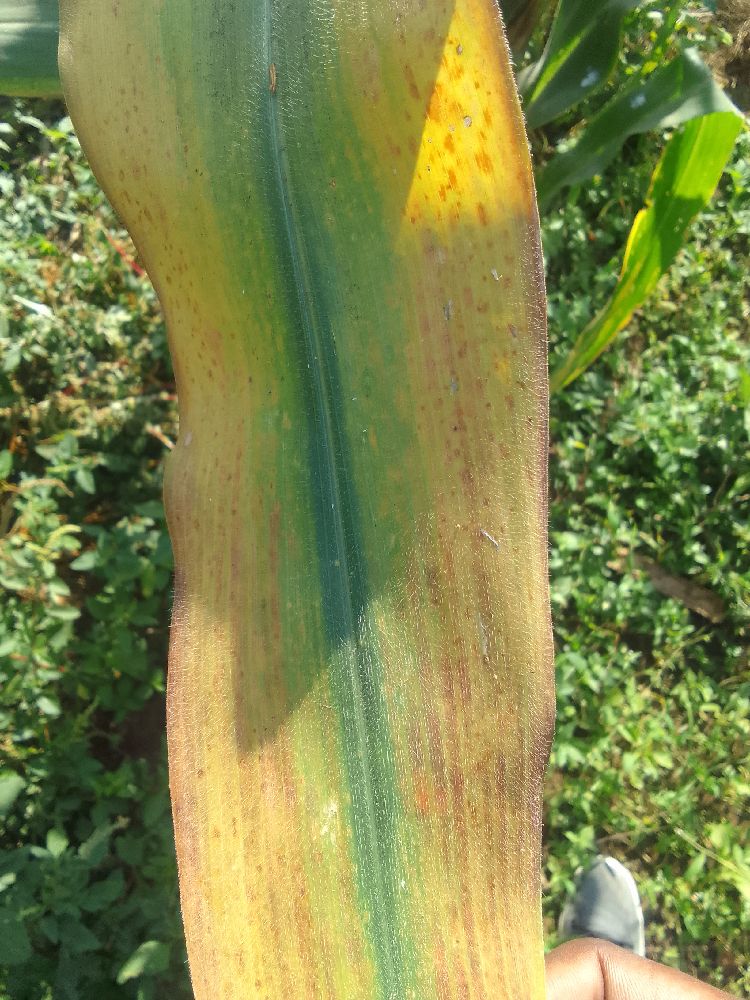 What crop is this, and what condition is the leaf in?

maize, maize lethal necrosis
